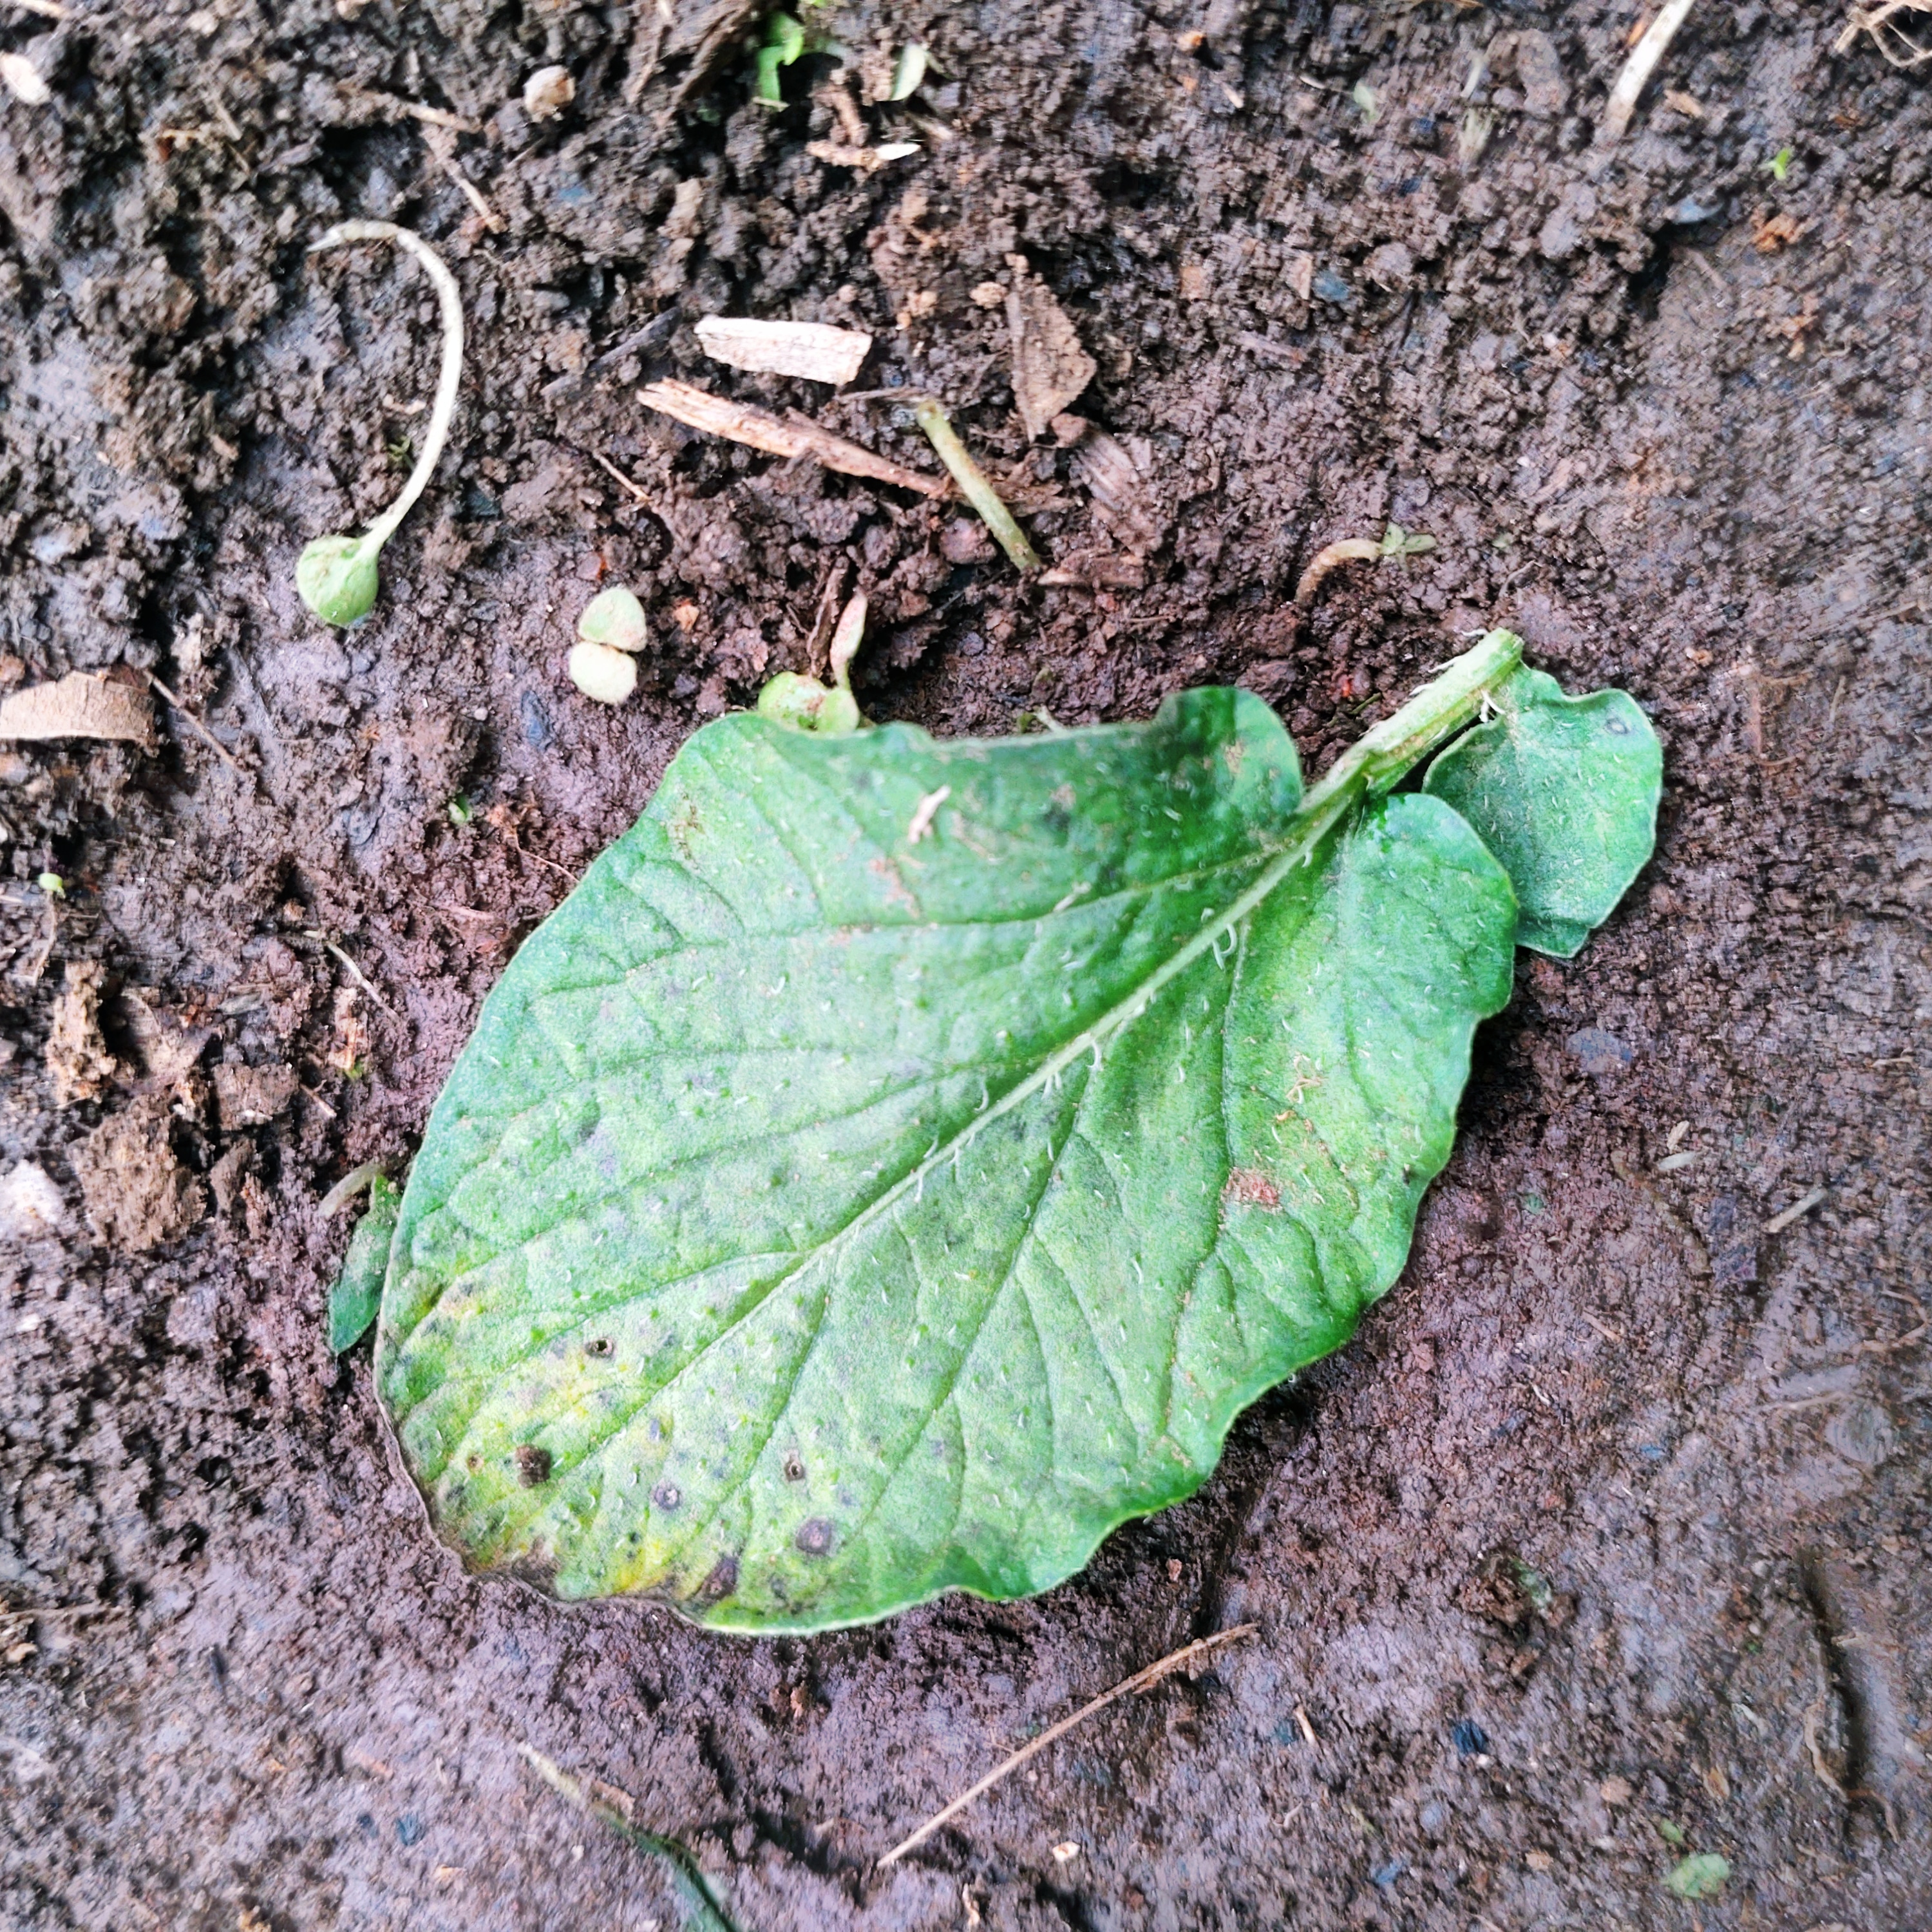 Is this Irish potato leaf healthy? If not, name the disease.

late blight
